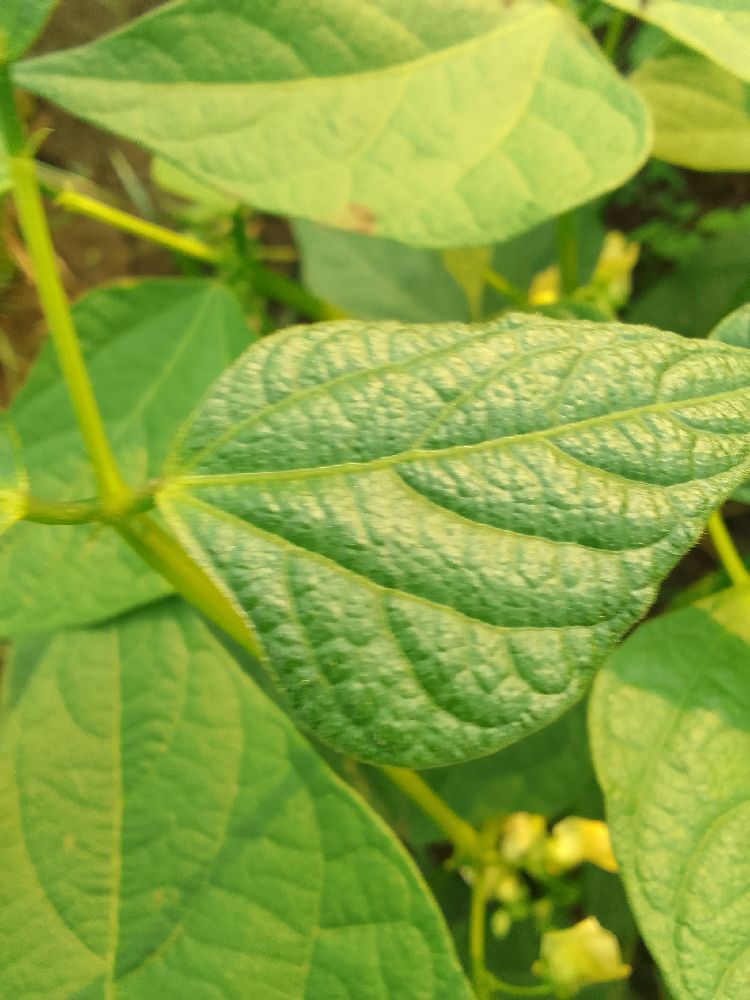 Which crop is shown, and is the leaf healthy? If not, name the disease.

common bean, healthy
